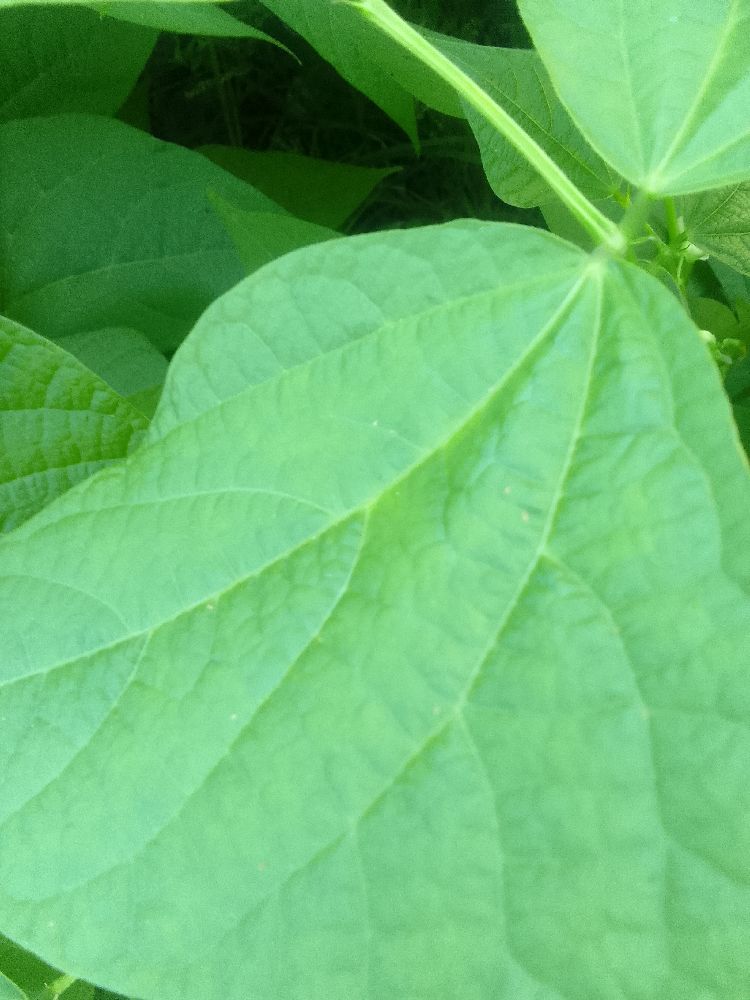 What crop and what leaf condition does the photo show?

common bean, healthy
